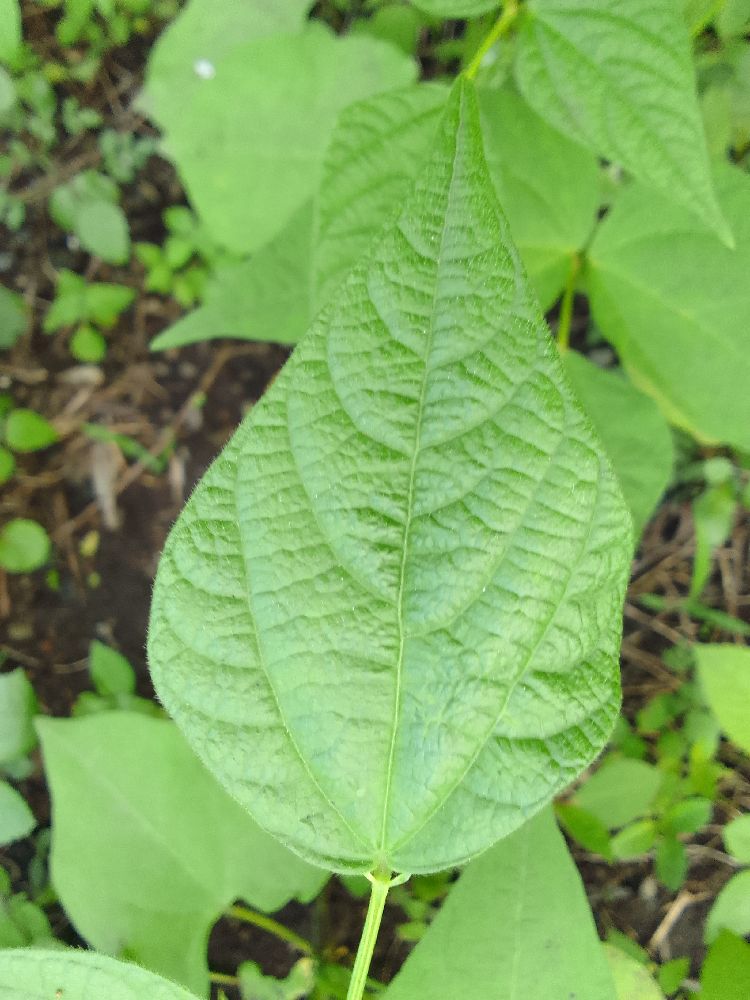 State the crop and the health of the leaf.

common bean, healthy
